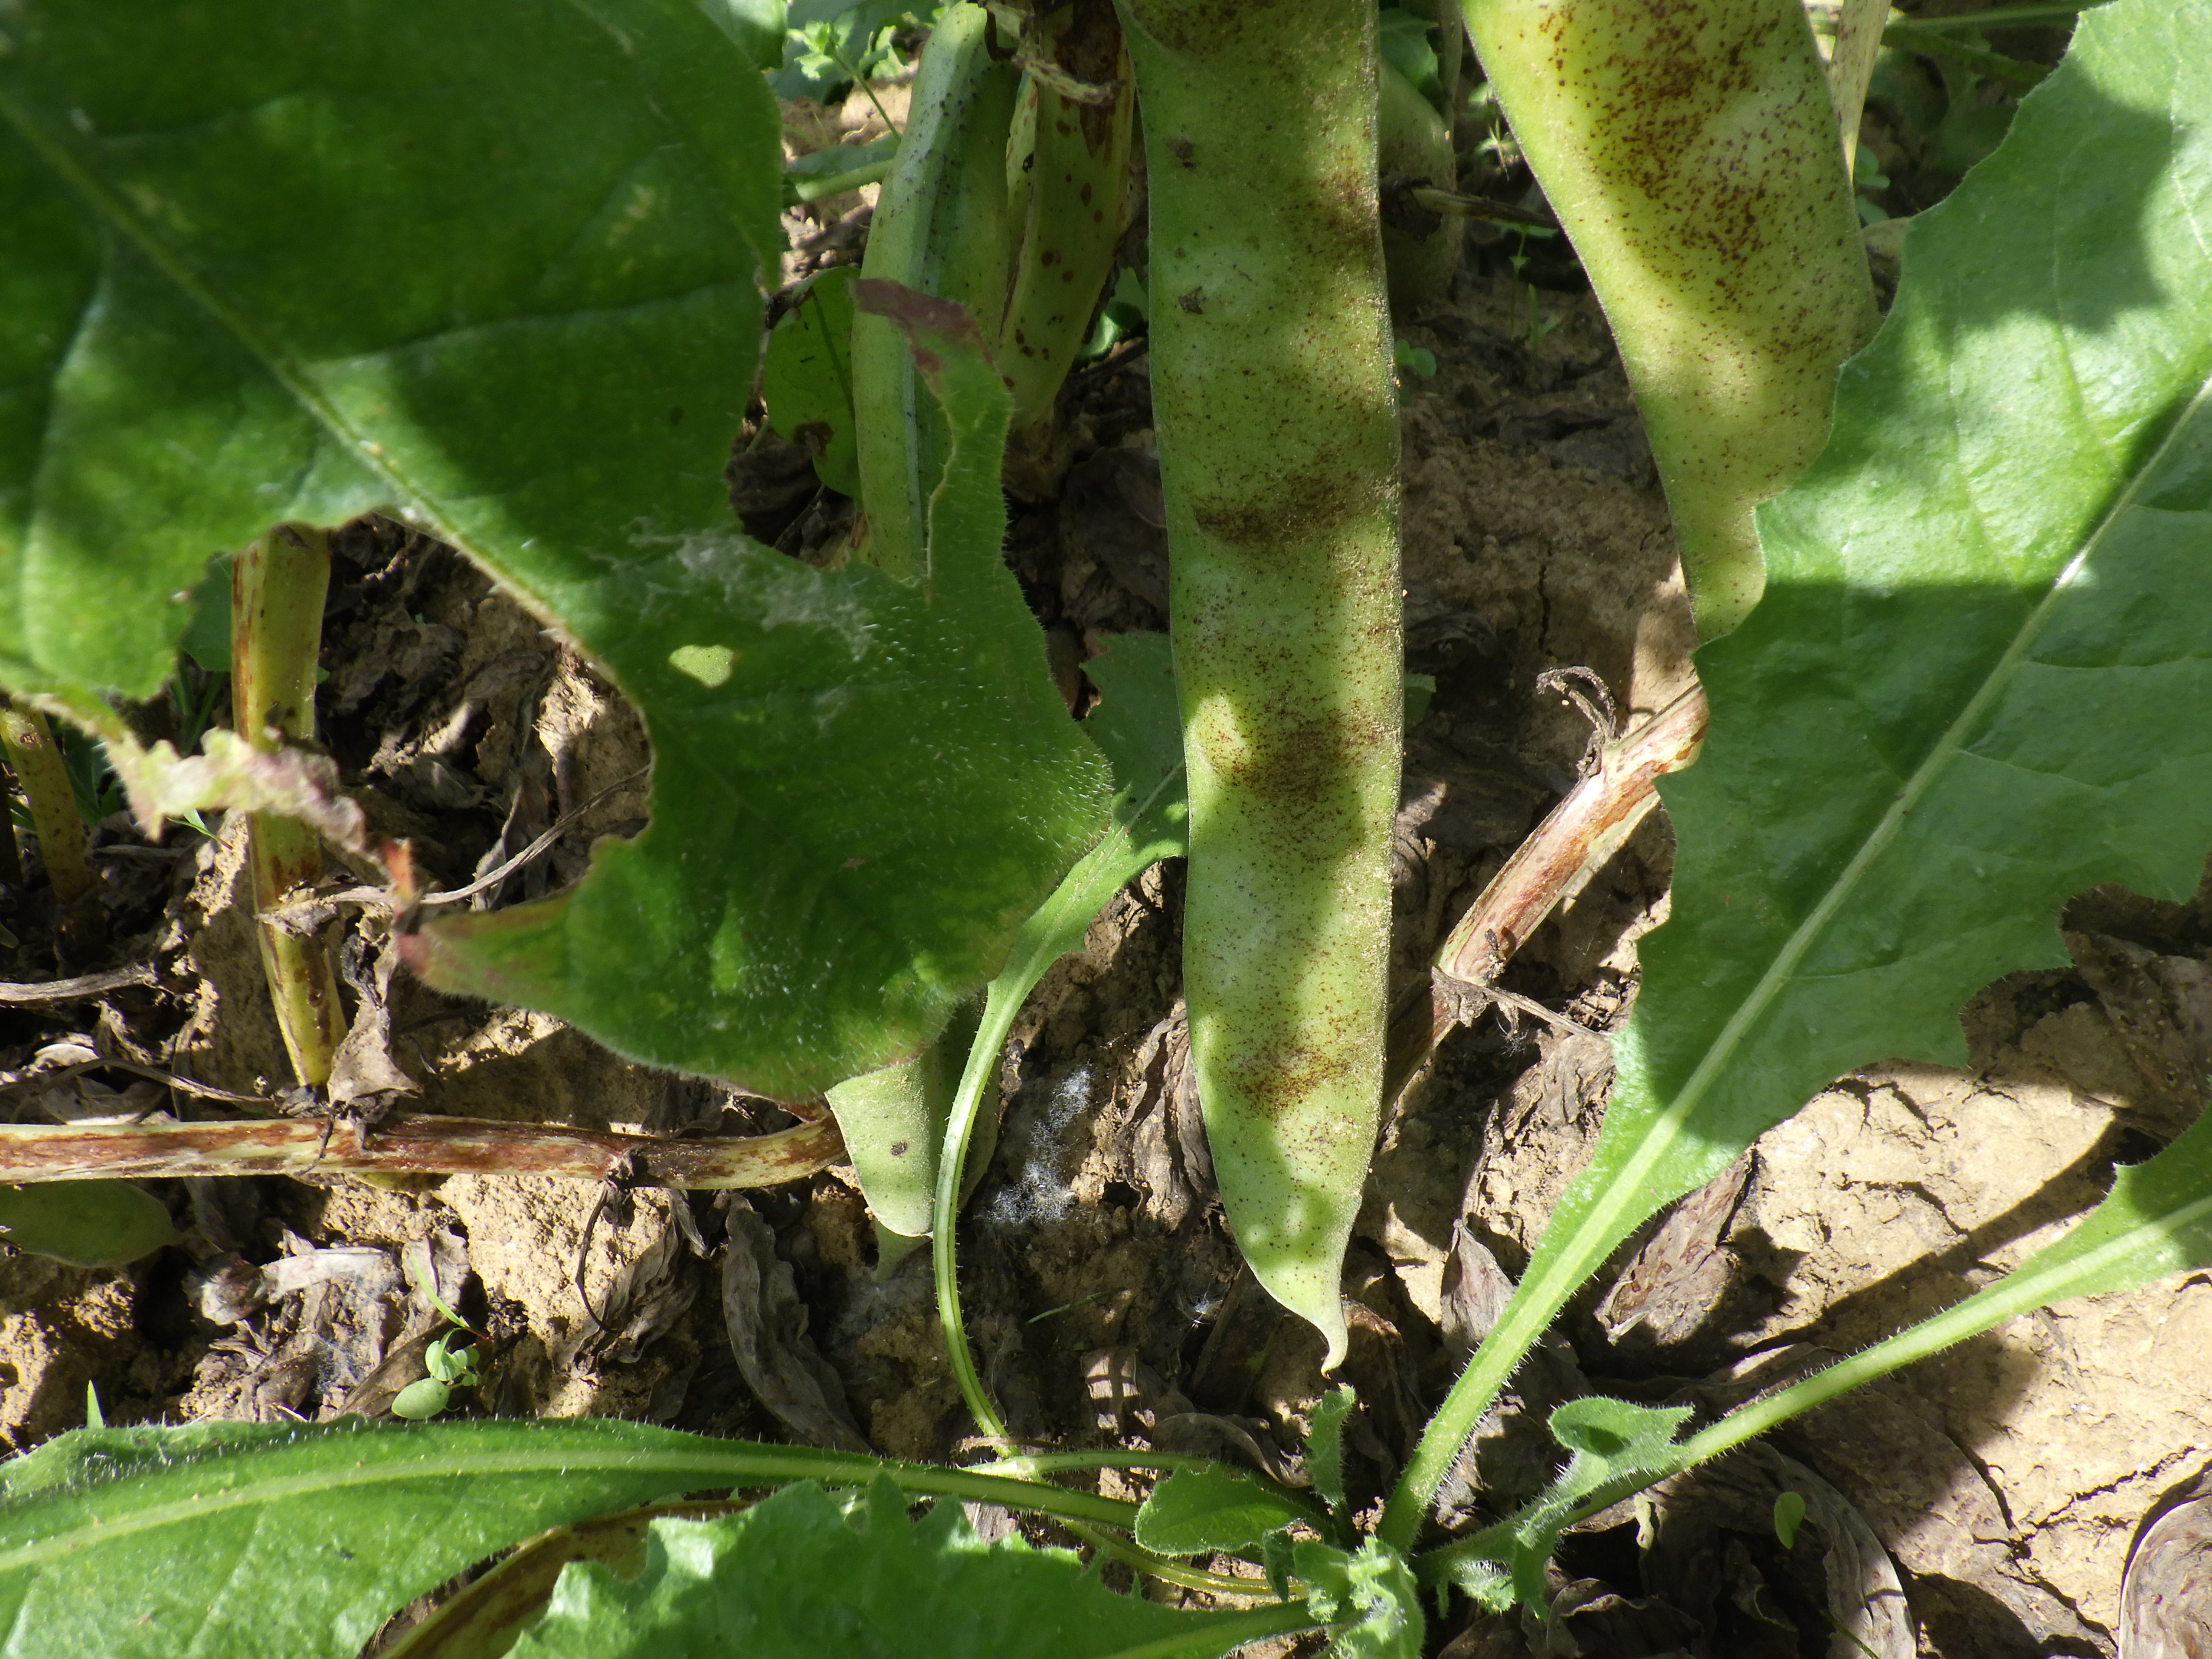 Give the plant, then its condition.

faba bean, chocolate spot
